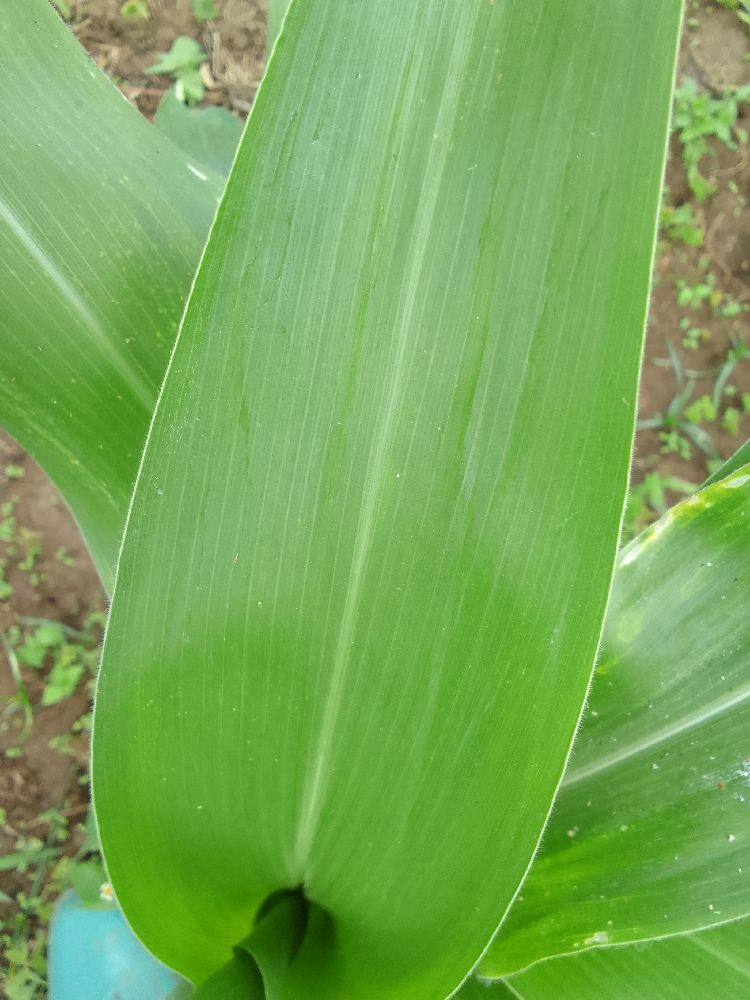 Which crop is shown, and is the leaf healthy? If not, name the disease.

maize, healthy
